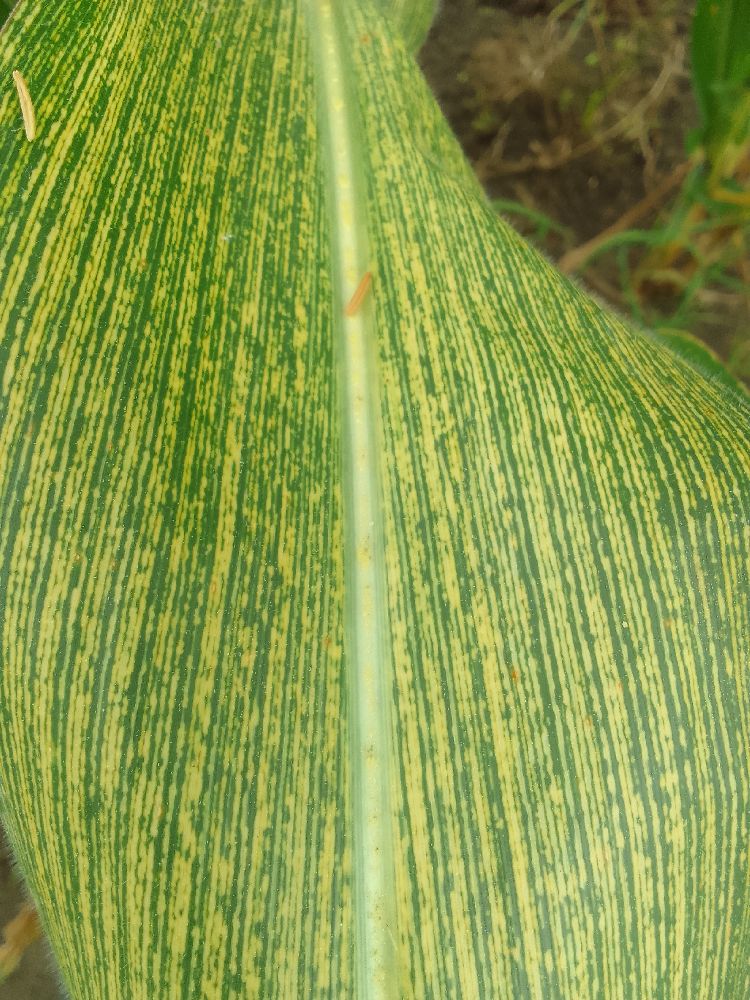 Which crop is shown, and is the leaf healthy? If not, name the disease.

maize, maize streak virus
